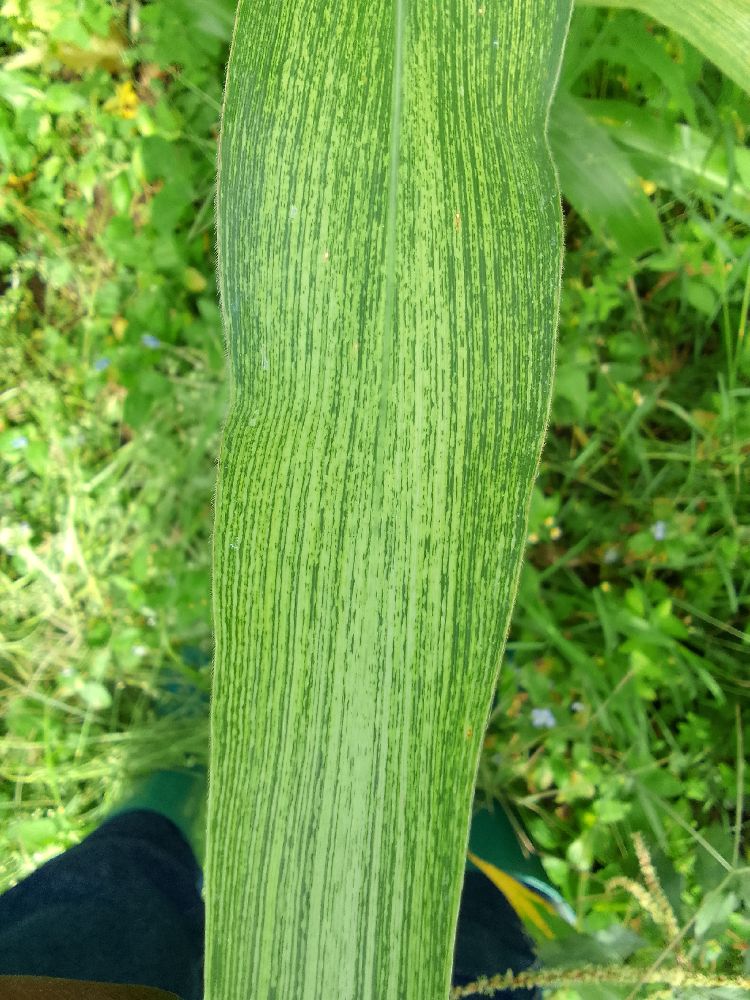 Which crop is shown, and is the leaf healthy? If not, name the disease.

maize, maize streak virus
